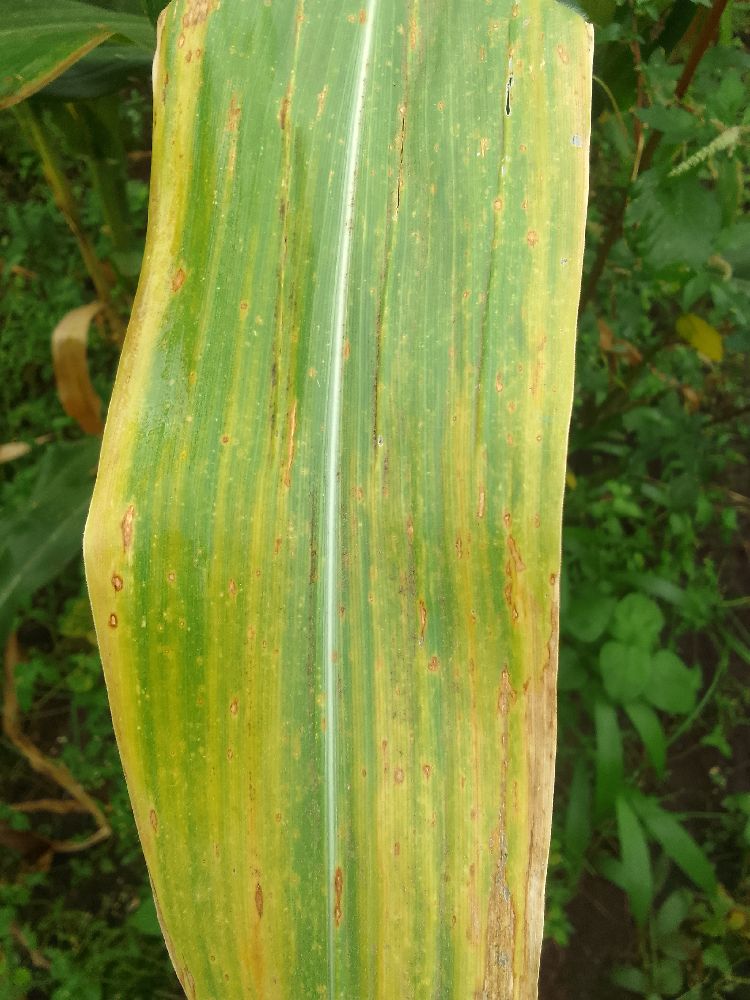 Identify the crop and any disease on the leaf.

maize, maize lethal necrosis
